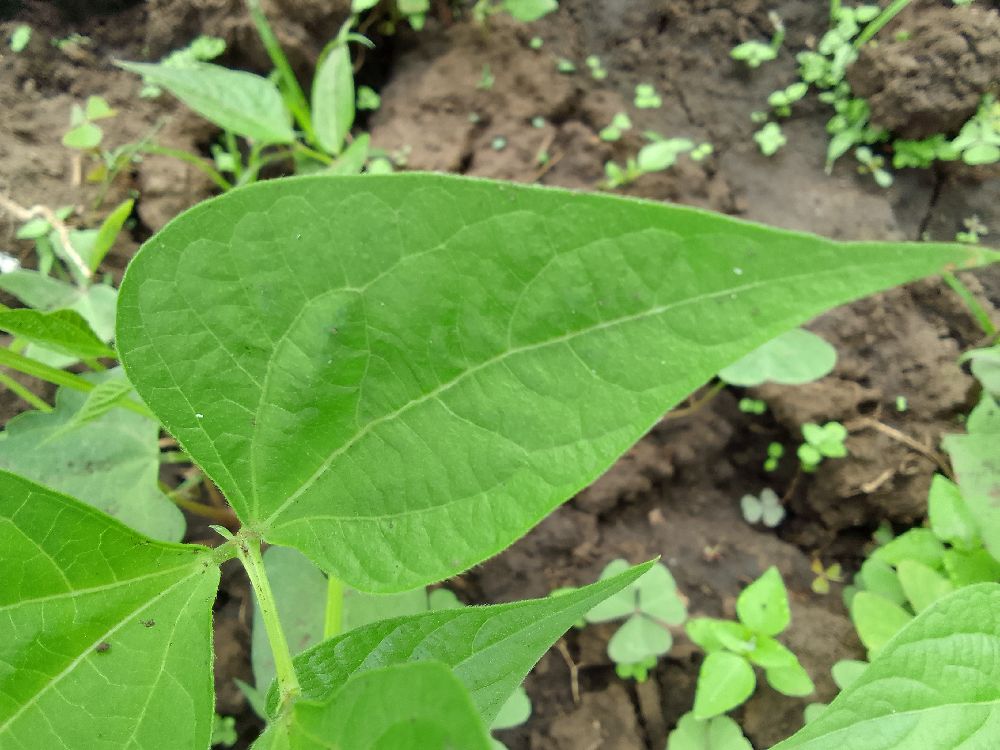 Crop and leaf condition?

common bean, healthy
